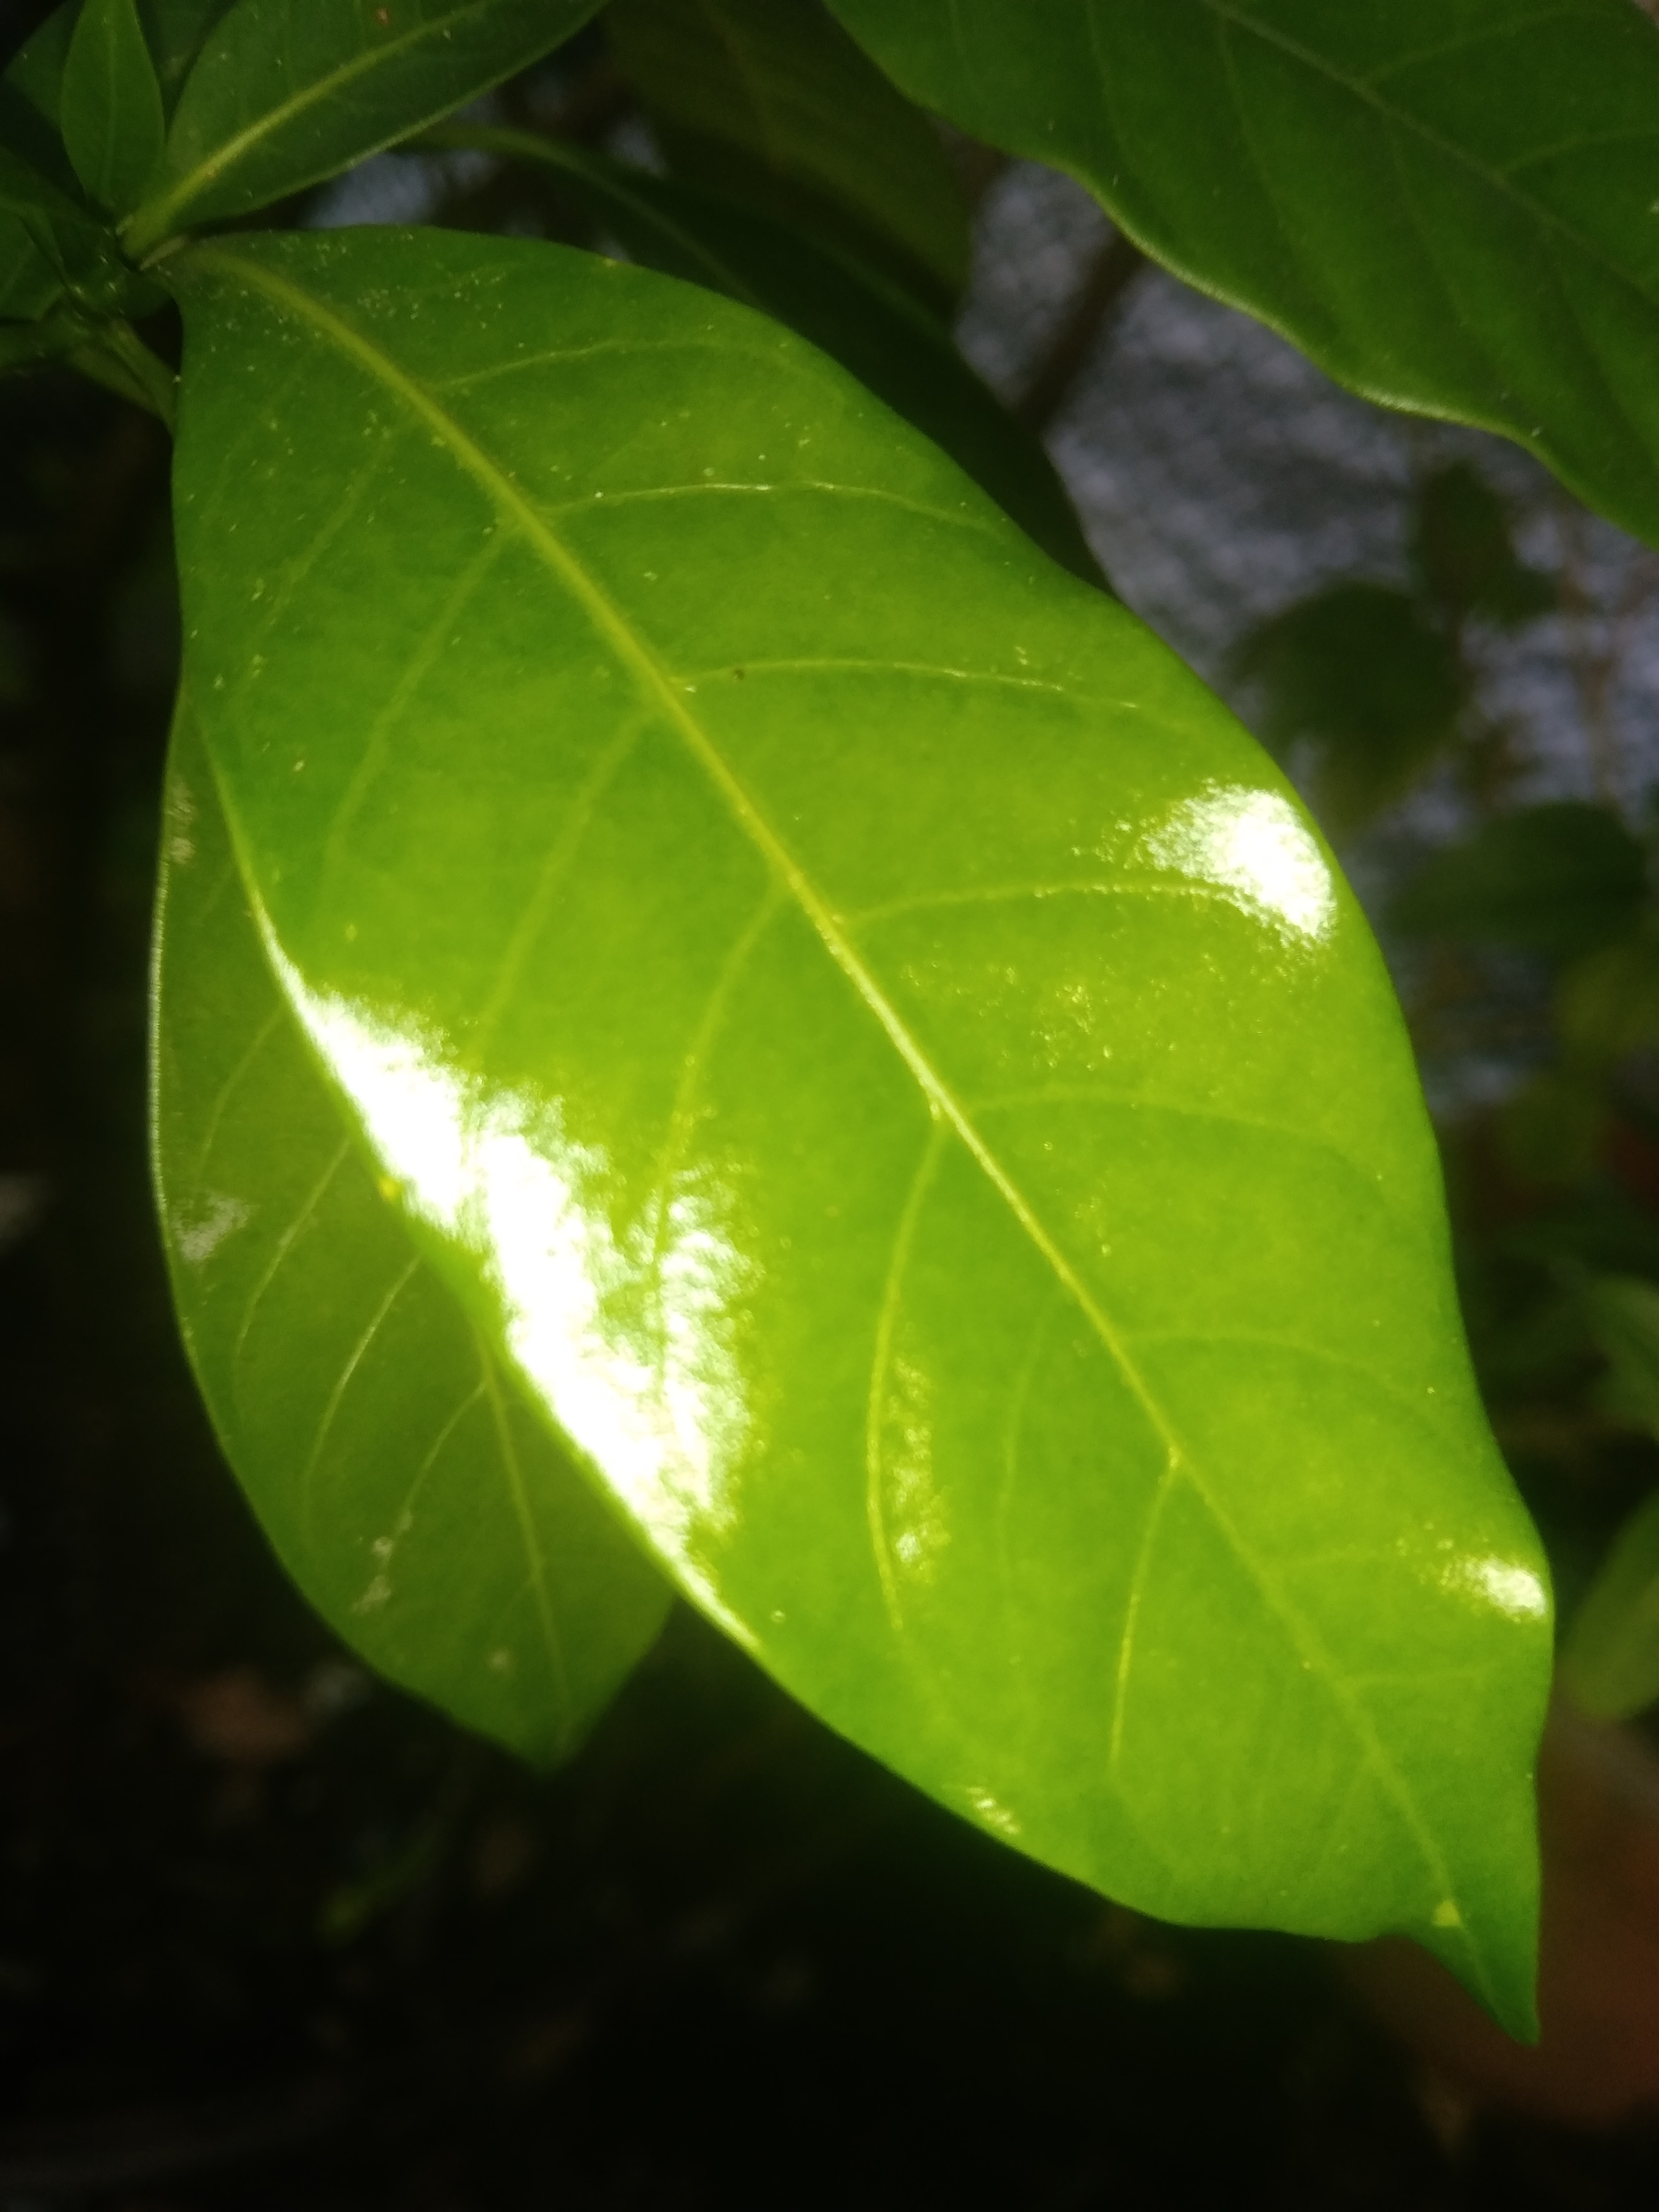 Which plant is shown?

togor
